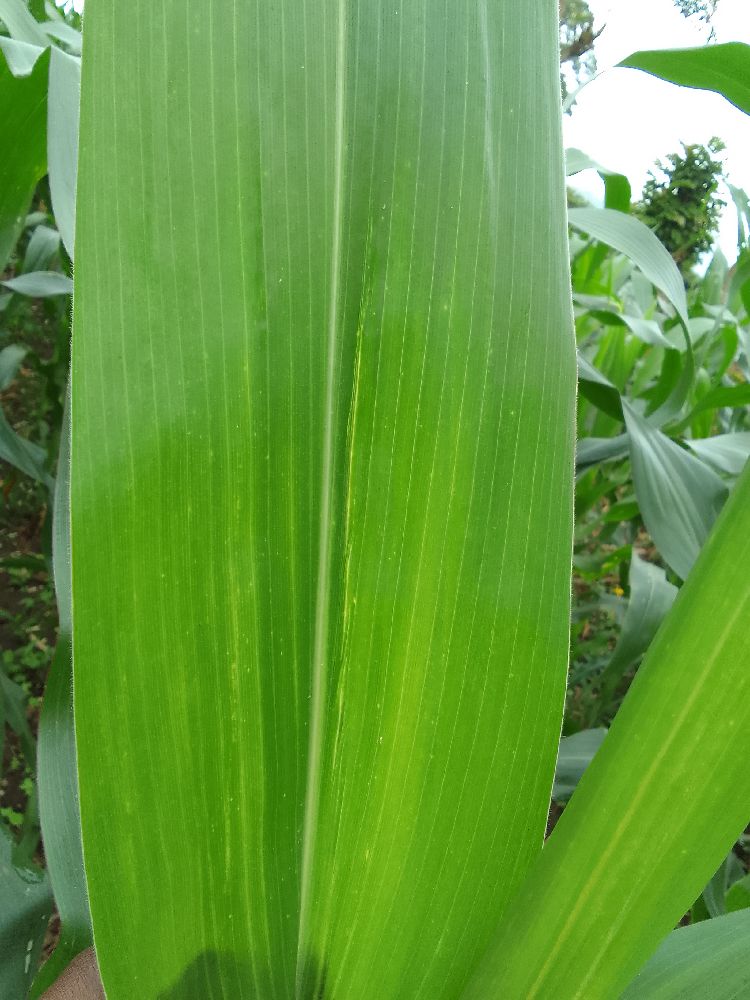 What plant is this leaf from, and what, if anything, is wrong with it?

maize, maize lethal necrosis
